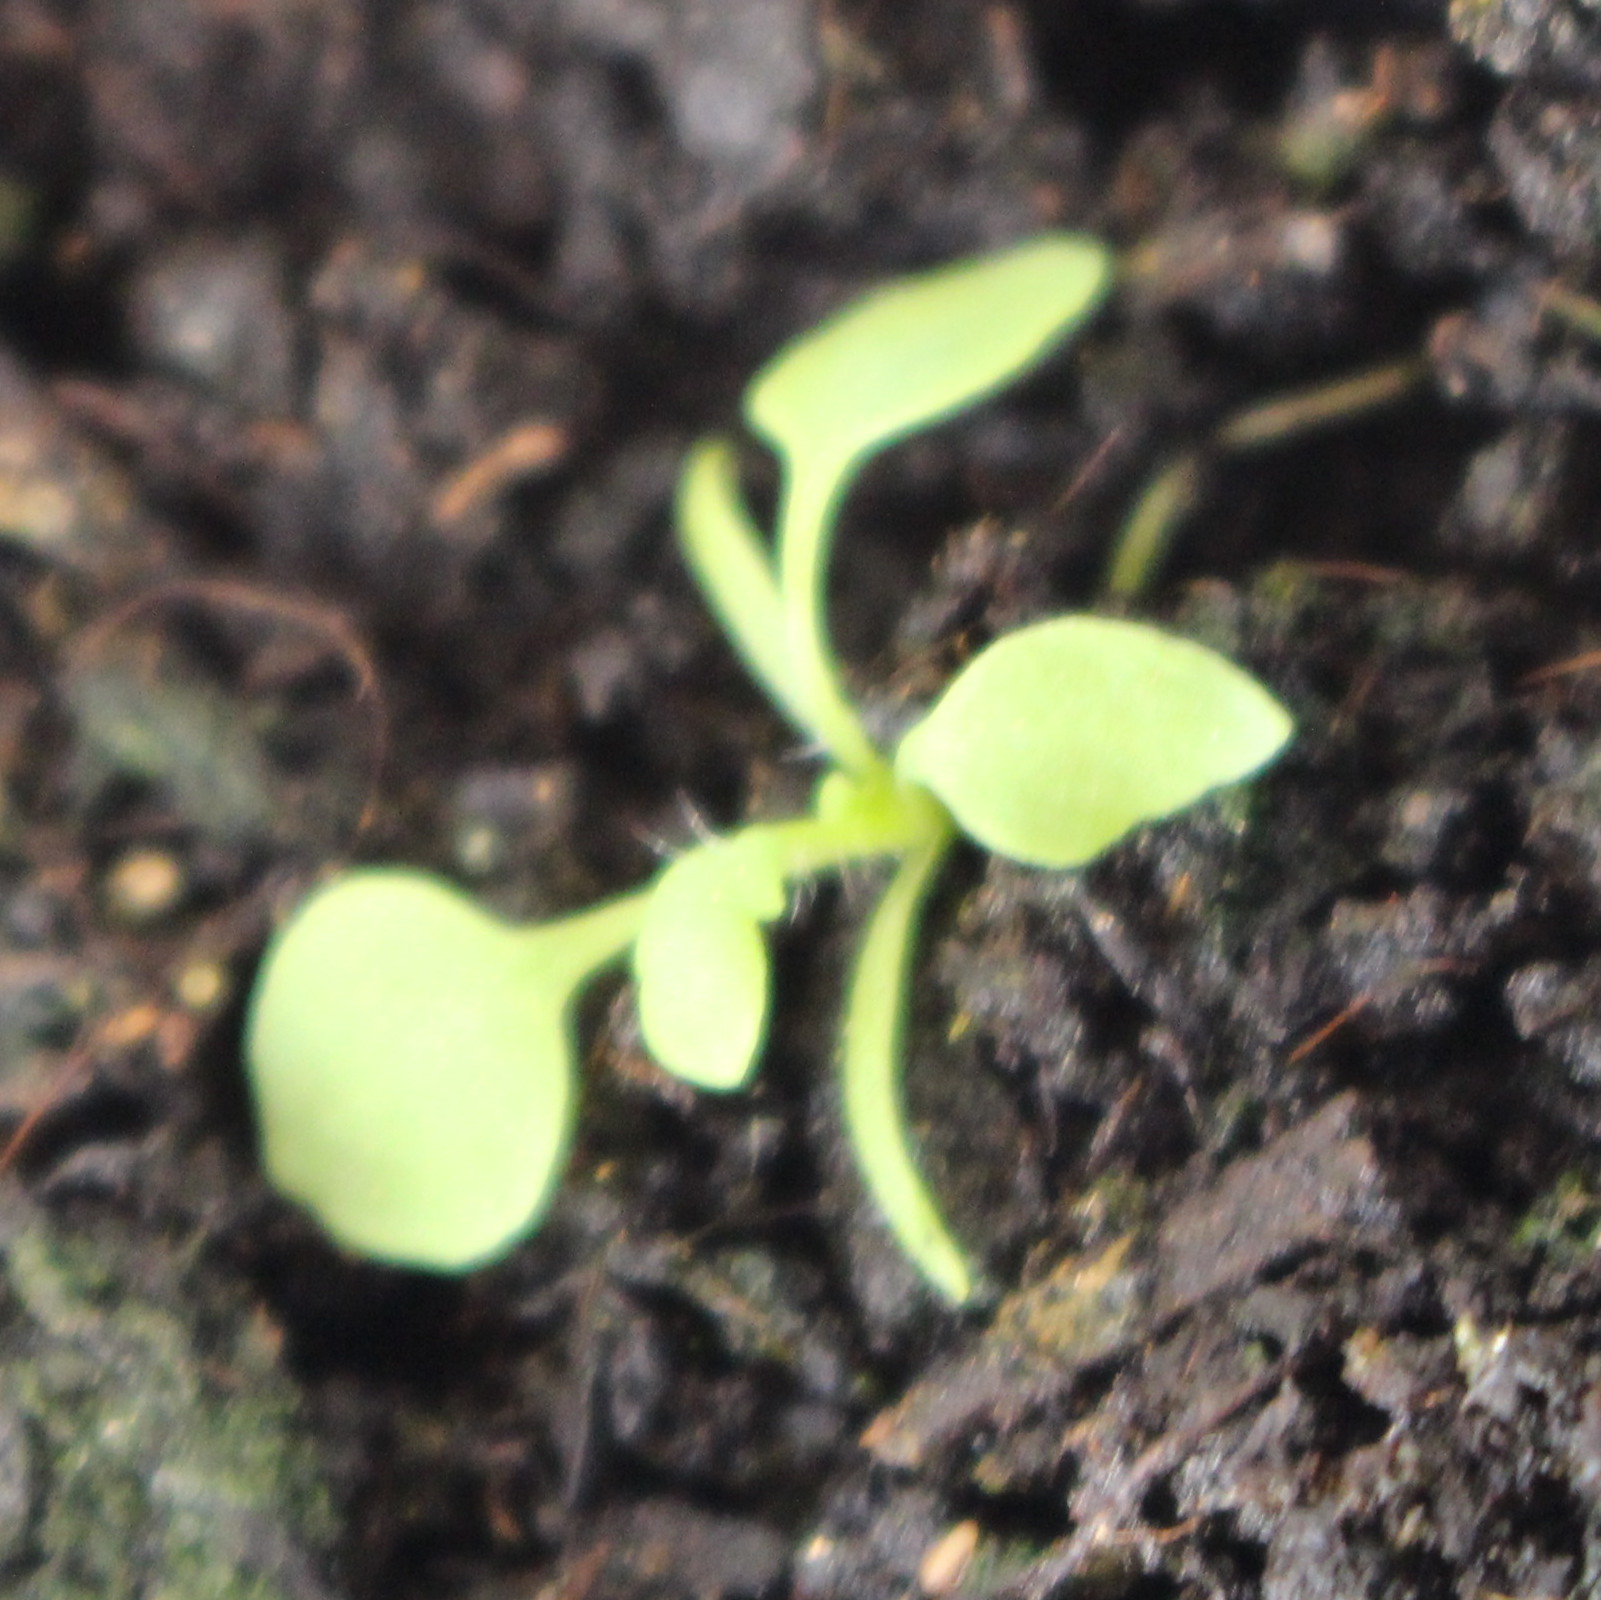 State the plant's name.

Papaver rhoeas
